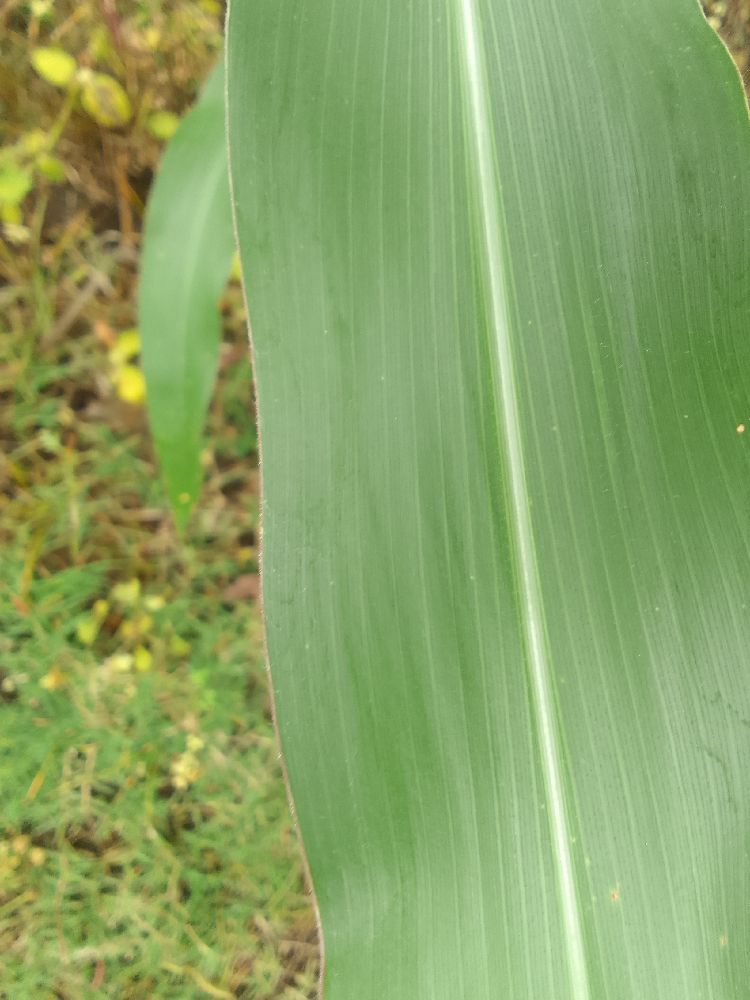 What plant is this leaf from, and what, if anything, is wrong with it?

maize, healthy
